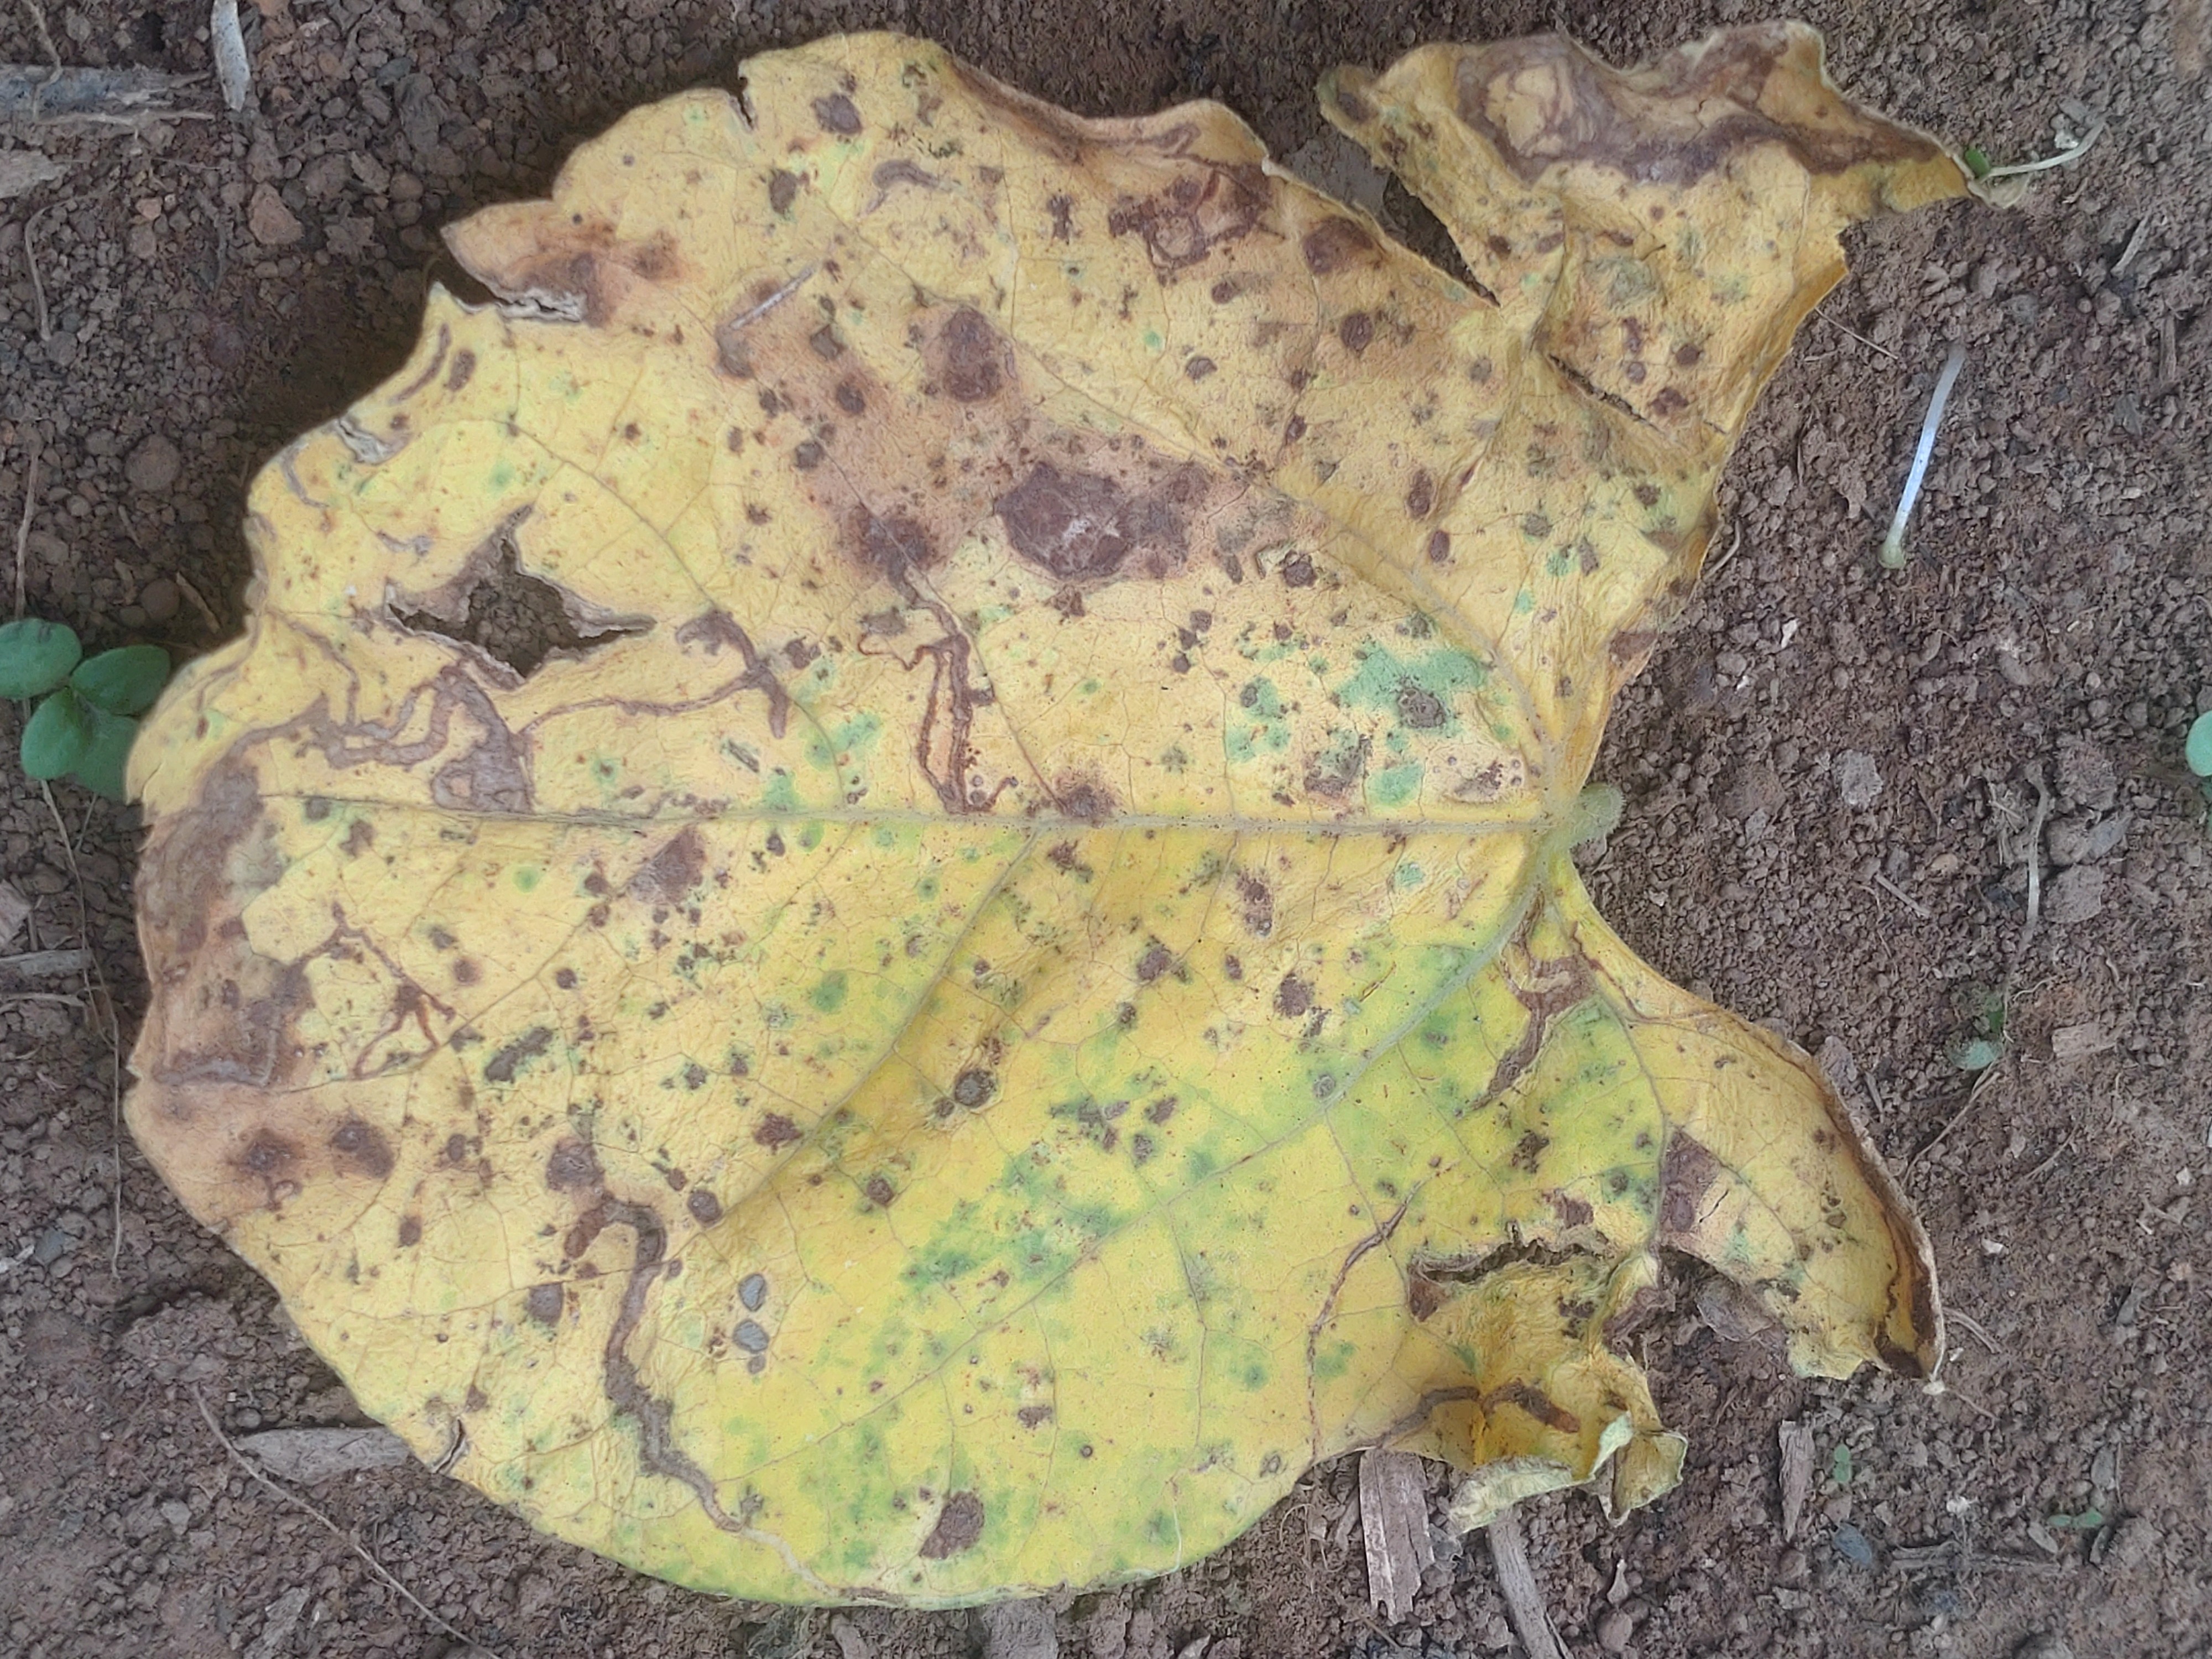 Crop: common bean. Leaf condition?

anthracnose
